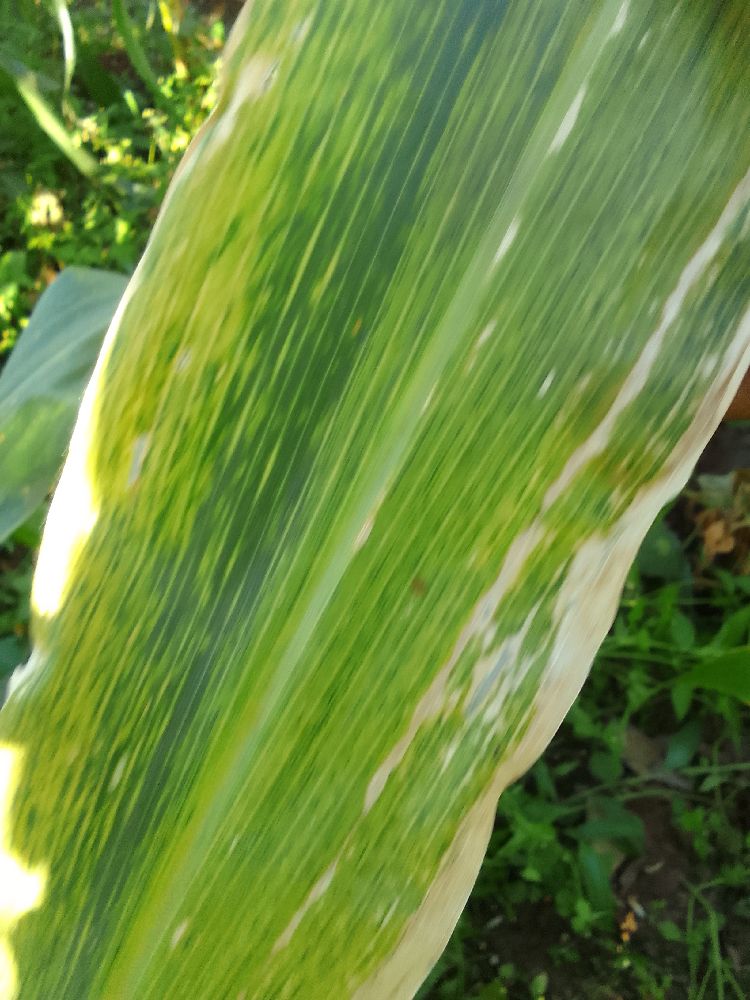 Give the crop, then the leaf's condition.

maize, maize lethal necrosis
